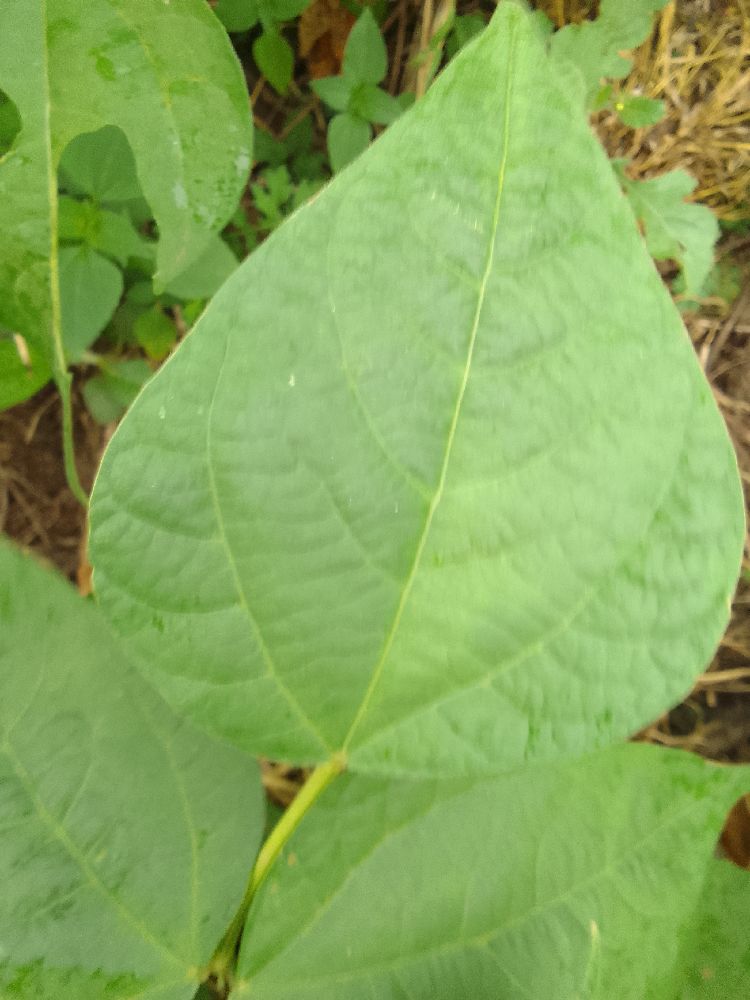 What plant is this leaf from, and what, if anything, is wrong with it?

common bean, healthy
